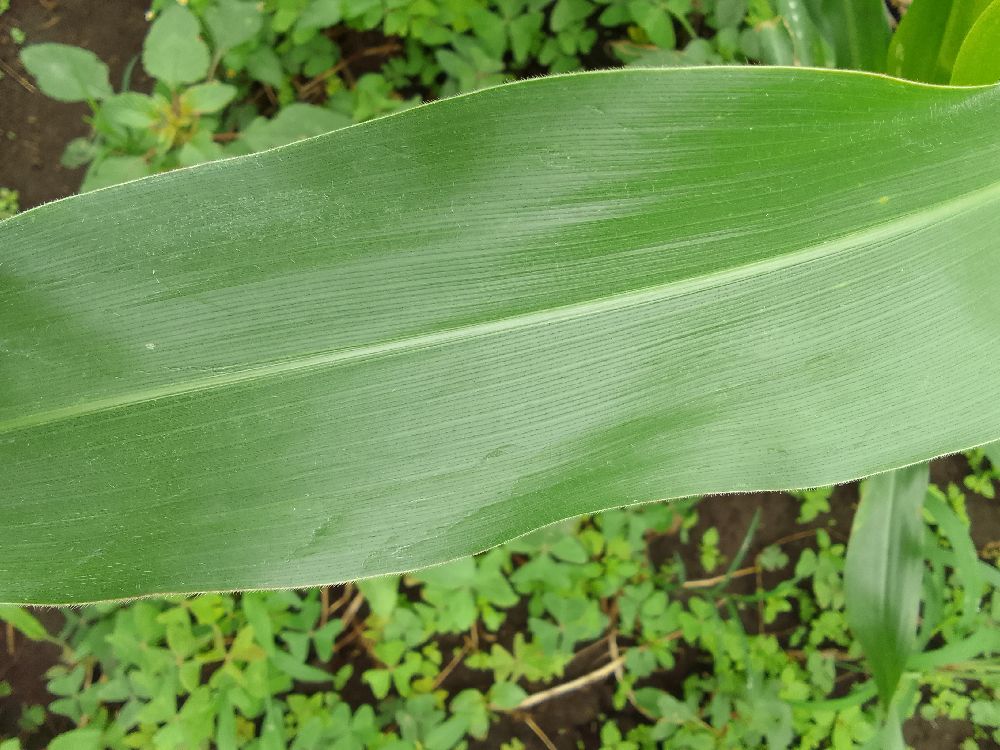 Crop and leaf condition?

common bean, healthy
